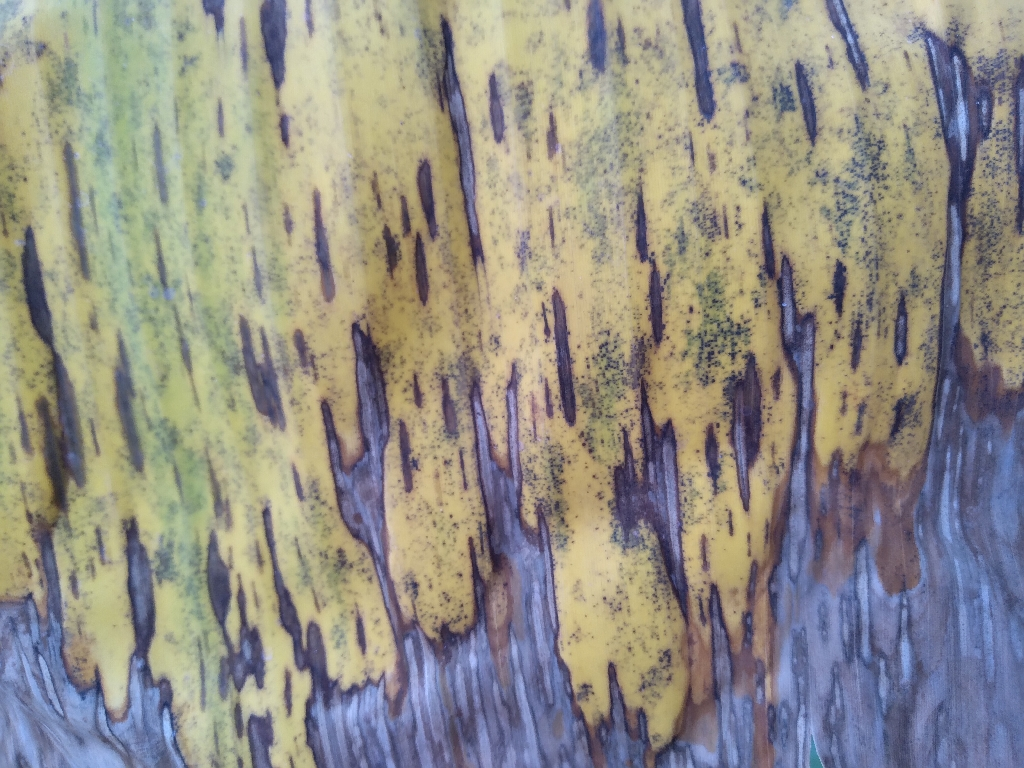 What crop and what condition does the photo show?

banana, black sigatoka
